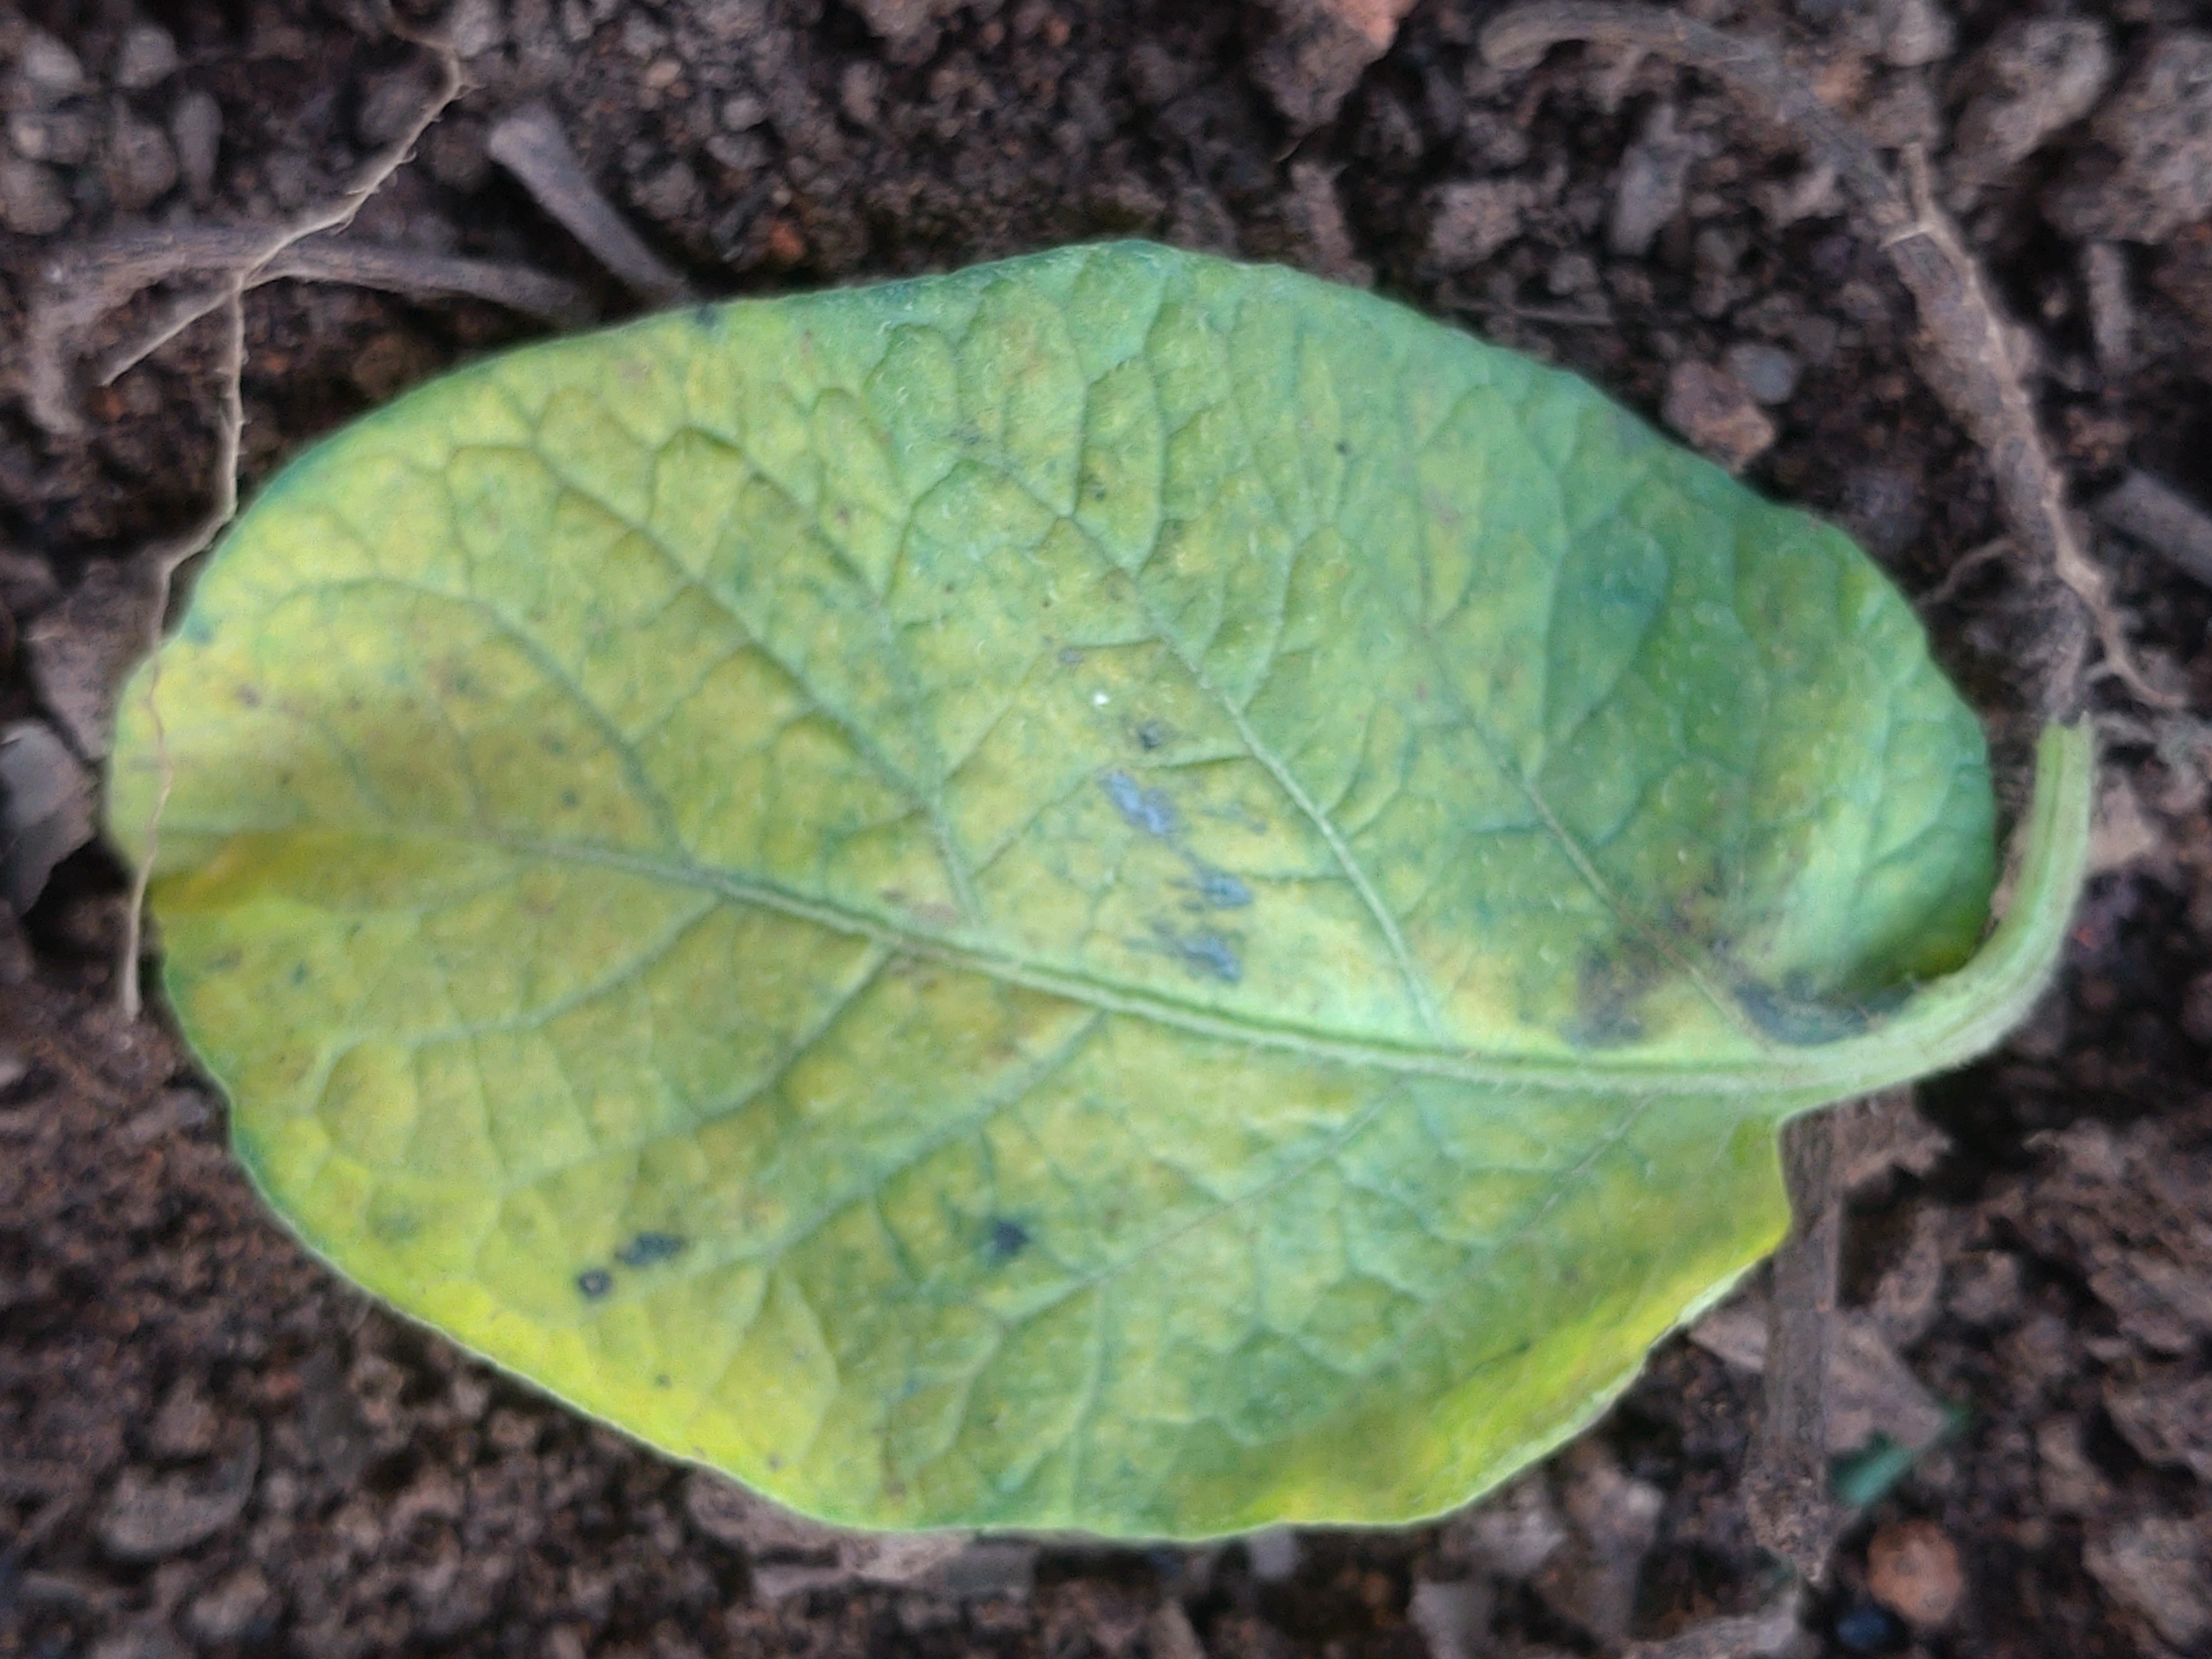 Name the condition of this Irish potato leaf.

late blight
